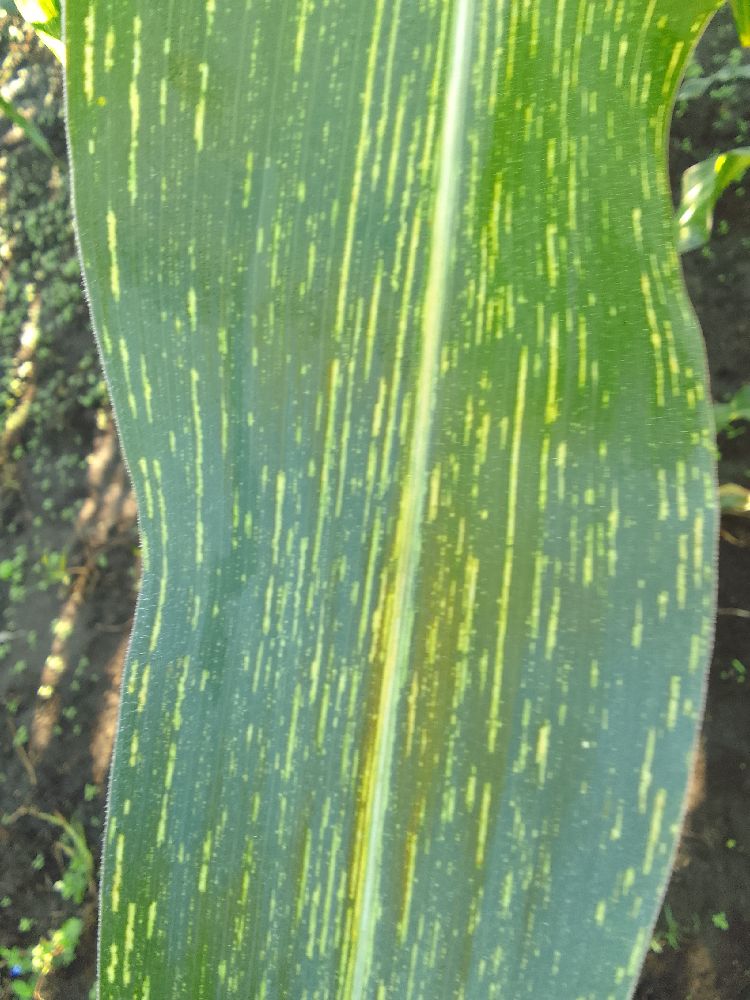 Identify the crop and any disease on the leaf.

maize, maize streak virus
